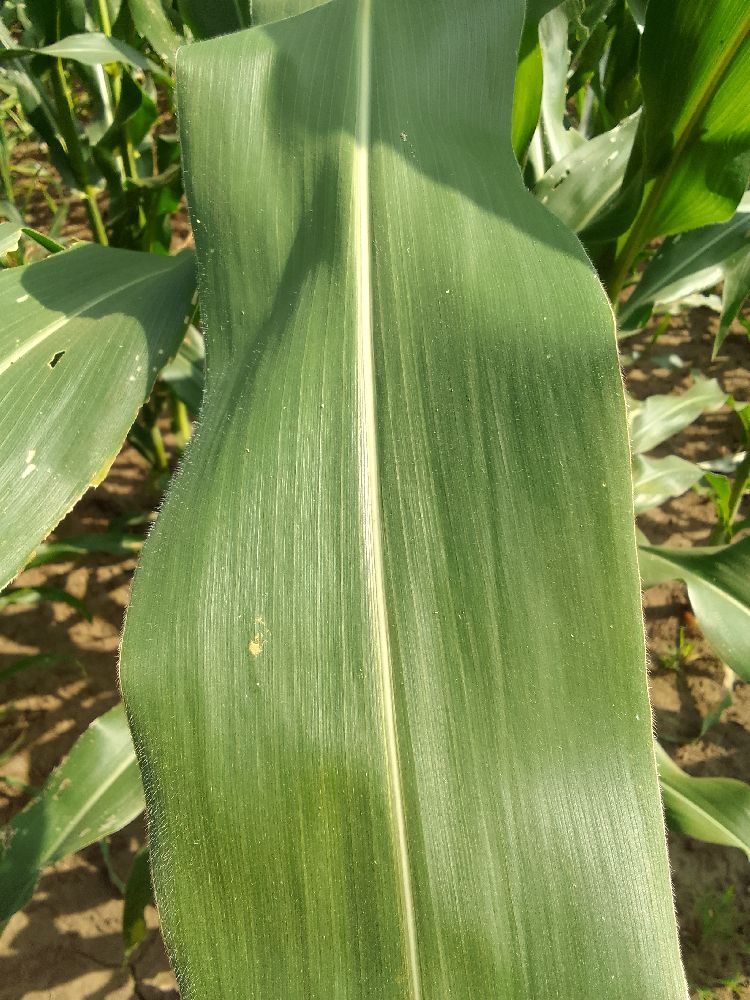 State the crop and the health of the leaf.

maize, healthy
